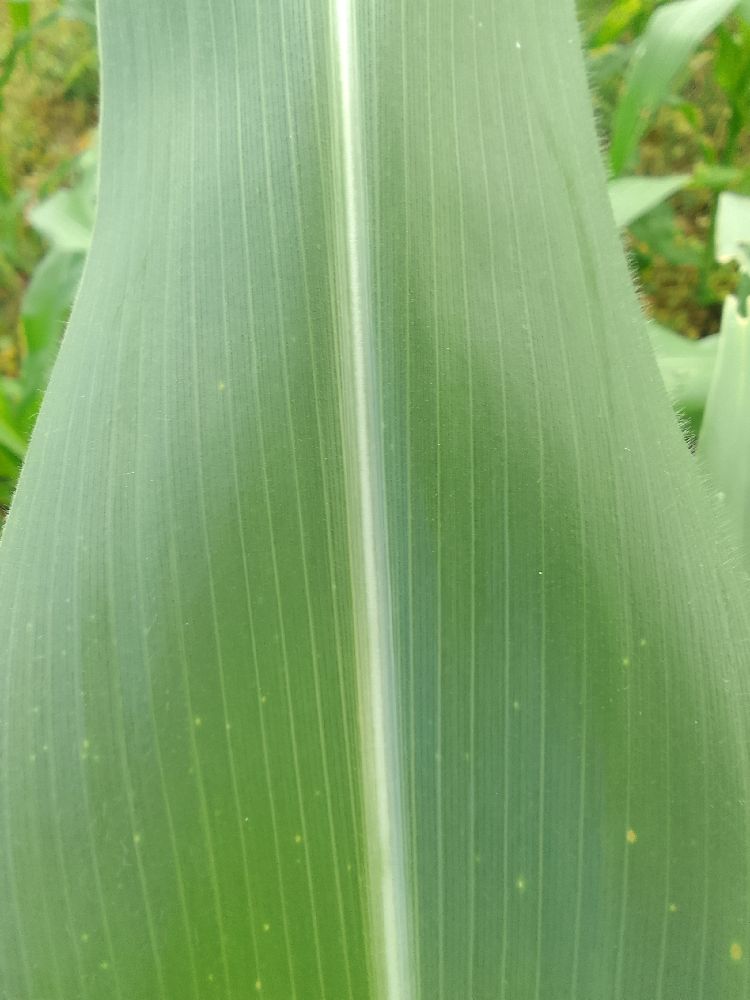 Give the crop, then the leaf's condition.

maize, healthy
